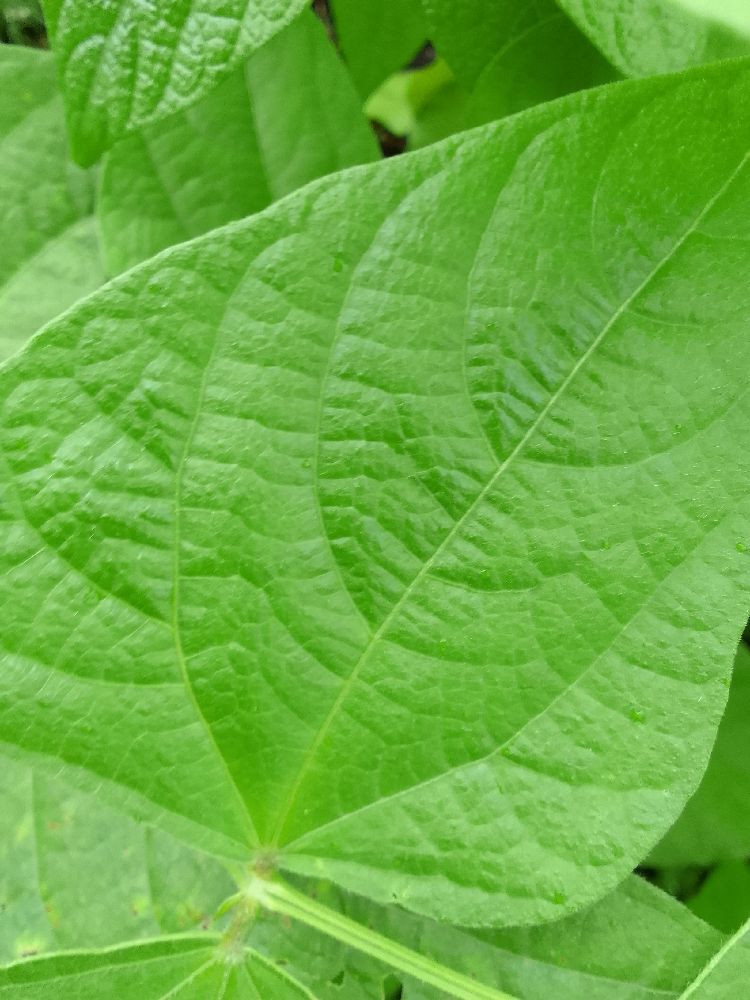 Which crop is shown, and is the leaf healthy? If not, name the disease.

common bean, healthy
